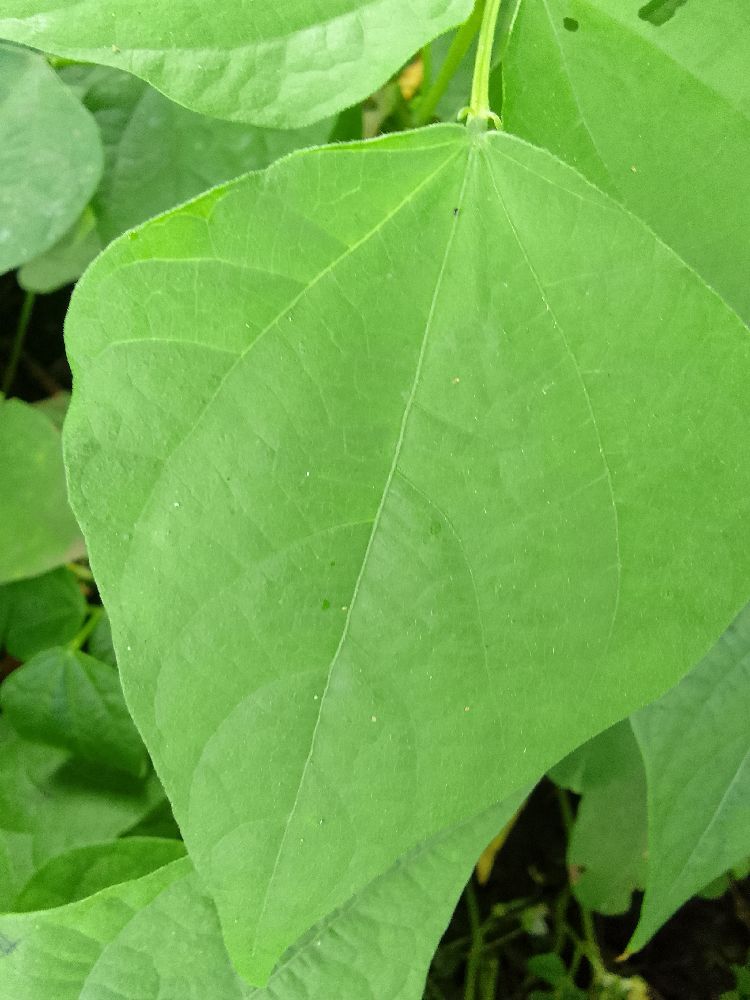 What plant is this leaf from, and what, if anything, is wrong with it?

common bean, healthy
